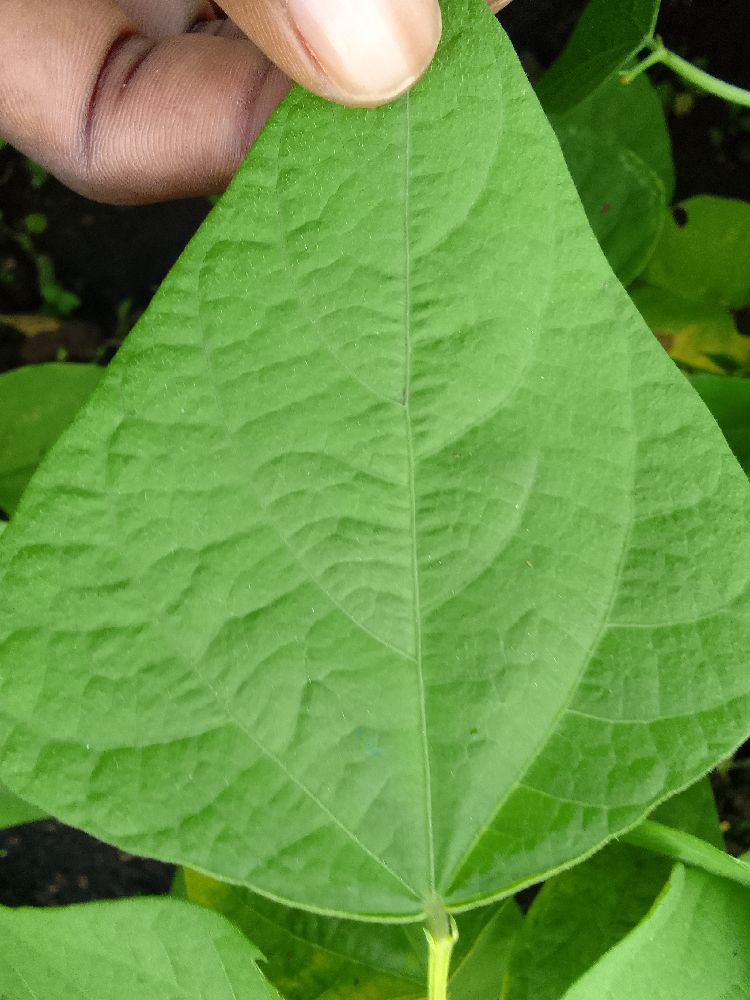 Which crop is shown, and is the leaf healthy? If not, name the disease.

common bean, healthy
